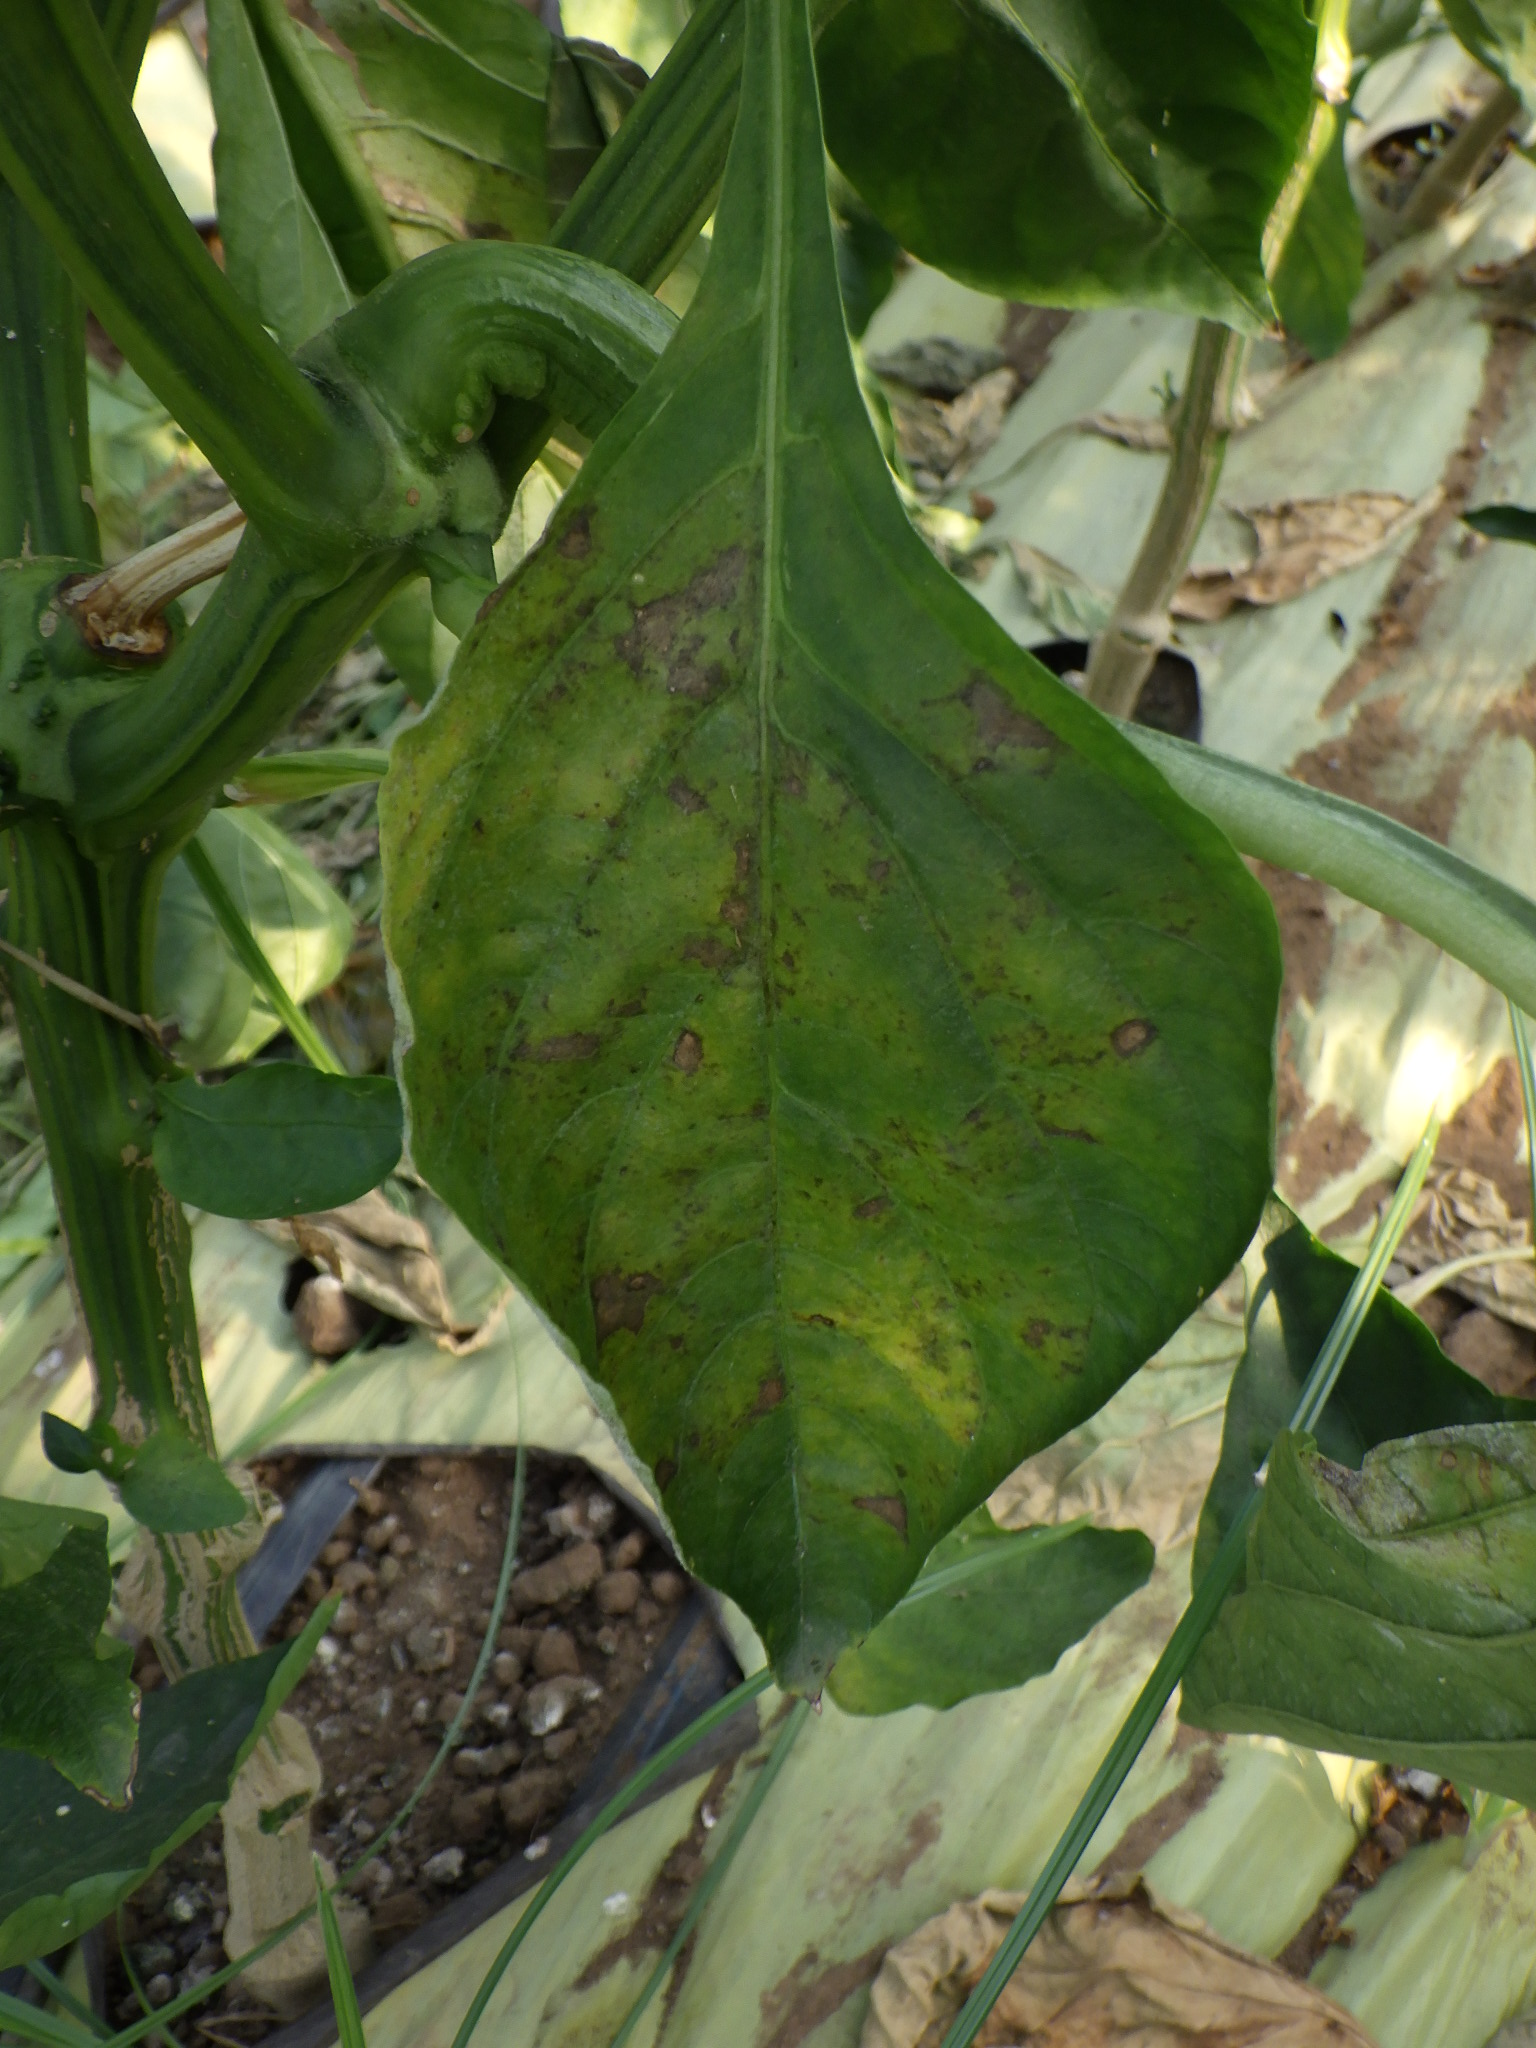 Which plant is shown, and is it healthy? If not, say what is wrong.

bell pepper, downy mildew
